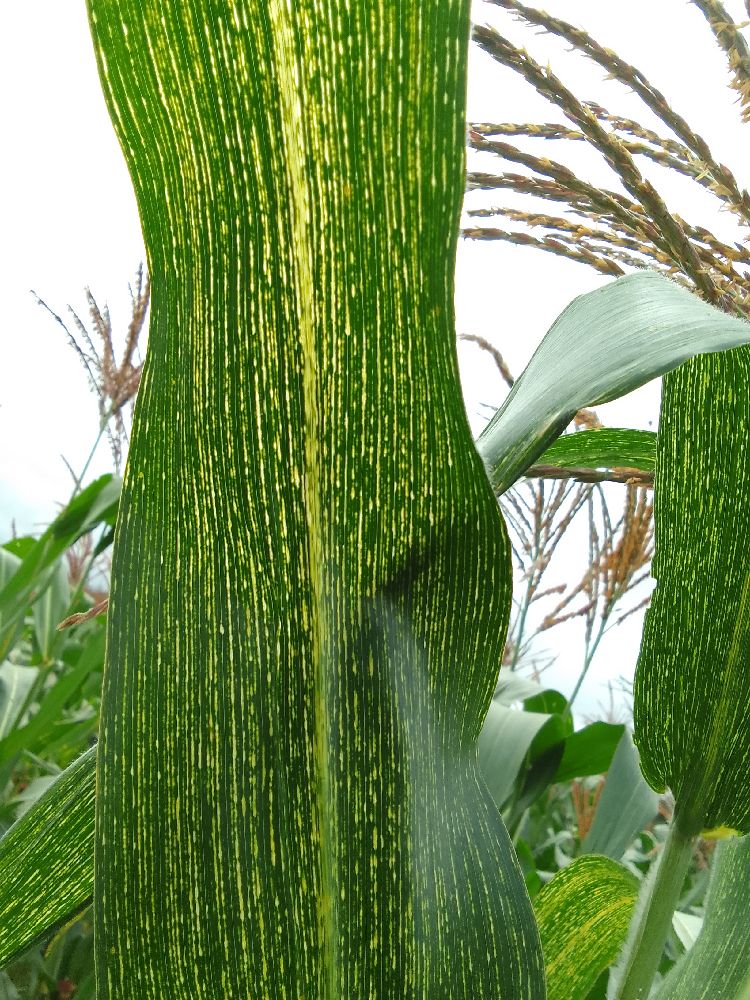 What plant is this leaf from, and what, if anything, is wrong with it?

maize, maize streak virus
